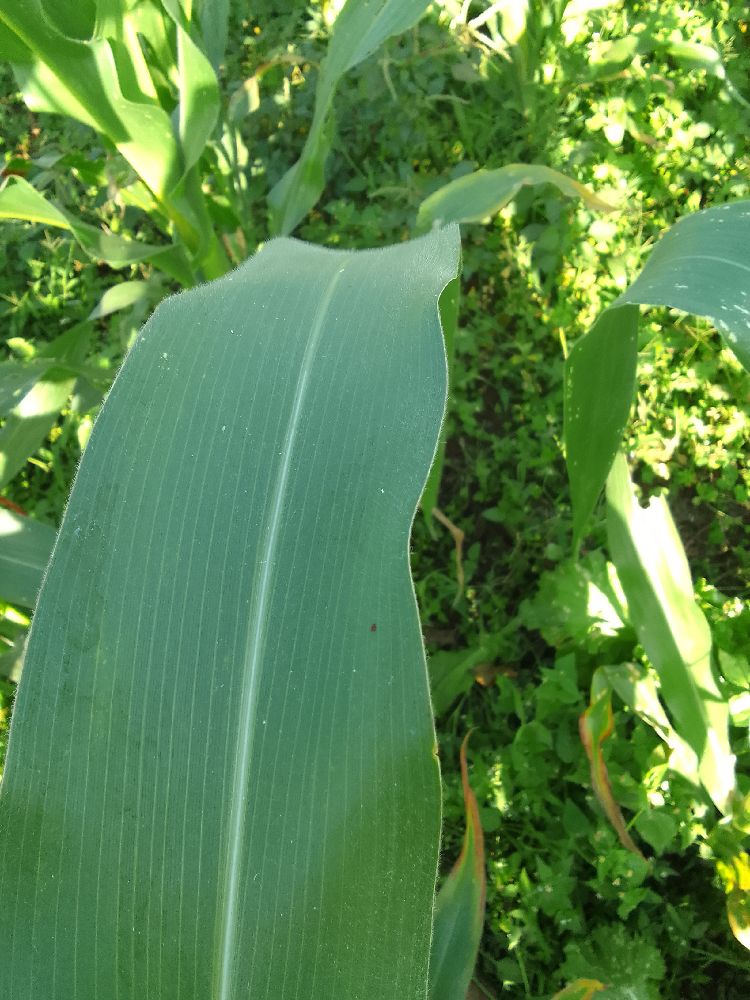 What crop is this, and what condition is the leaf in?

maize, healthy
